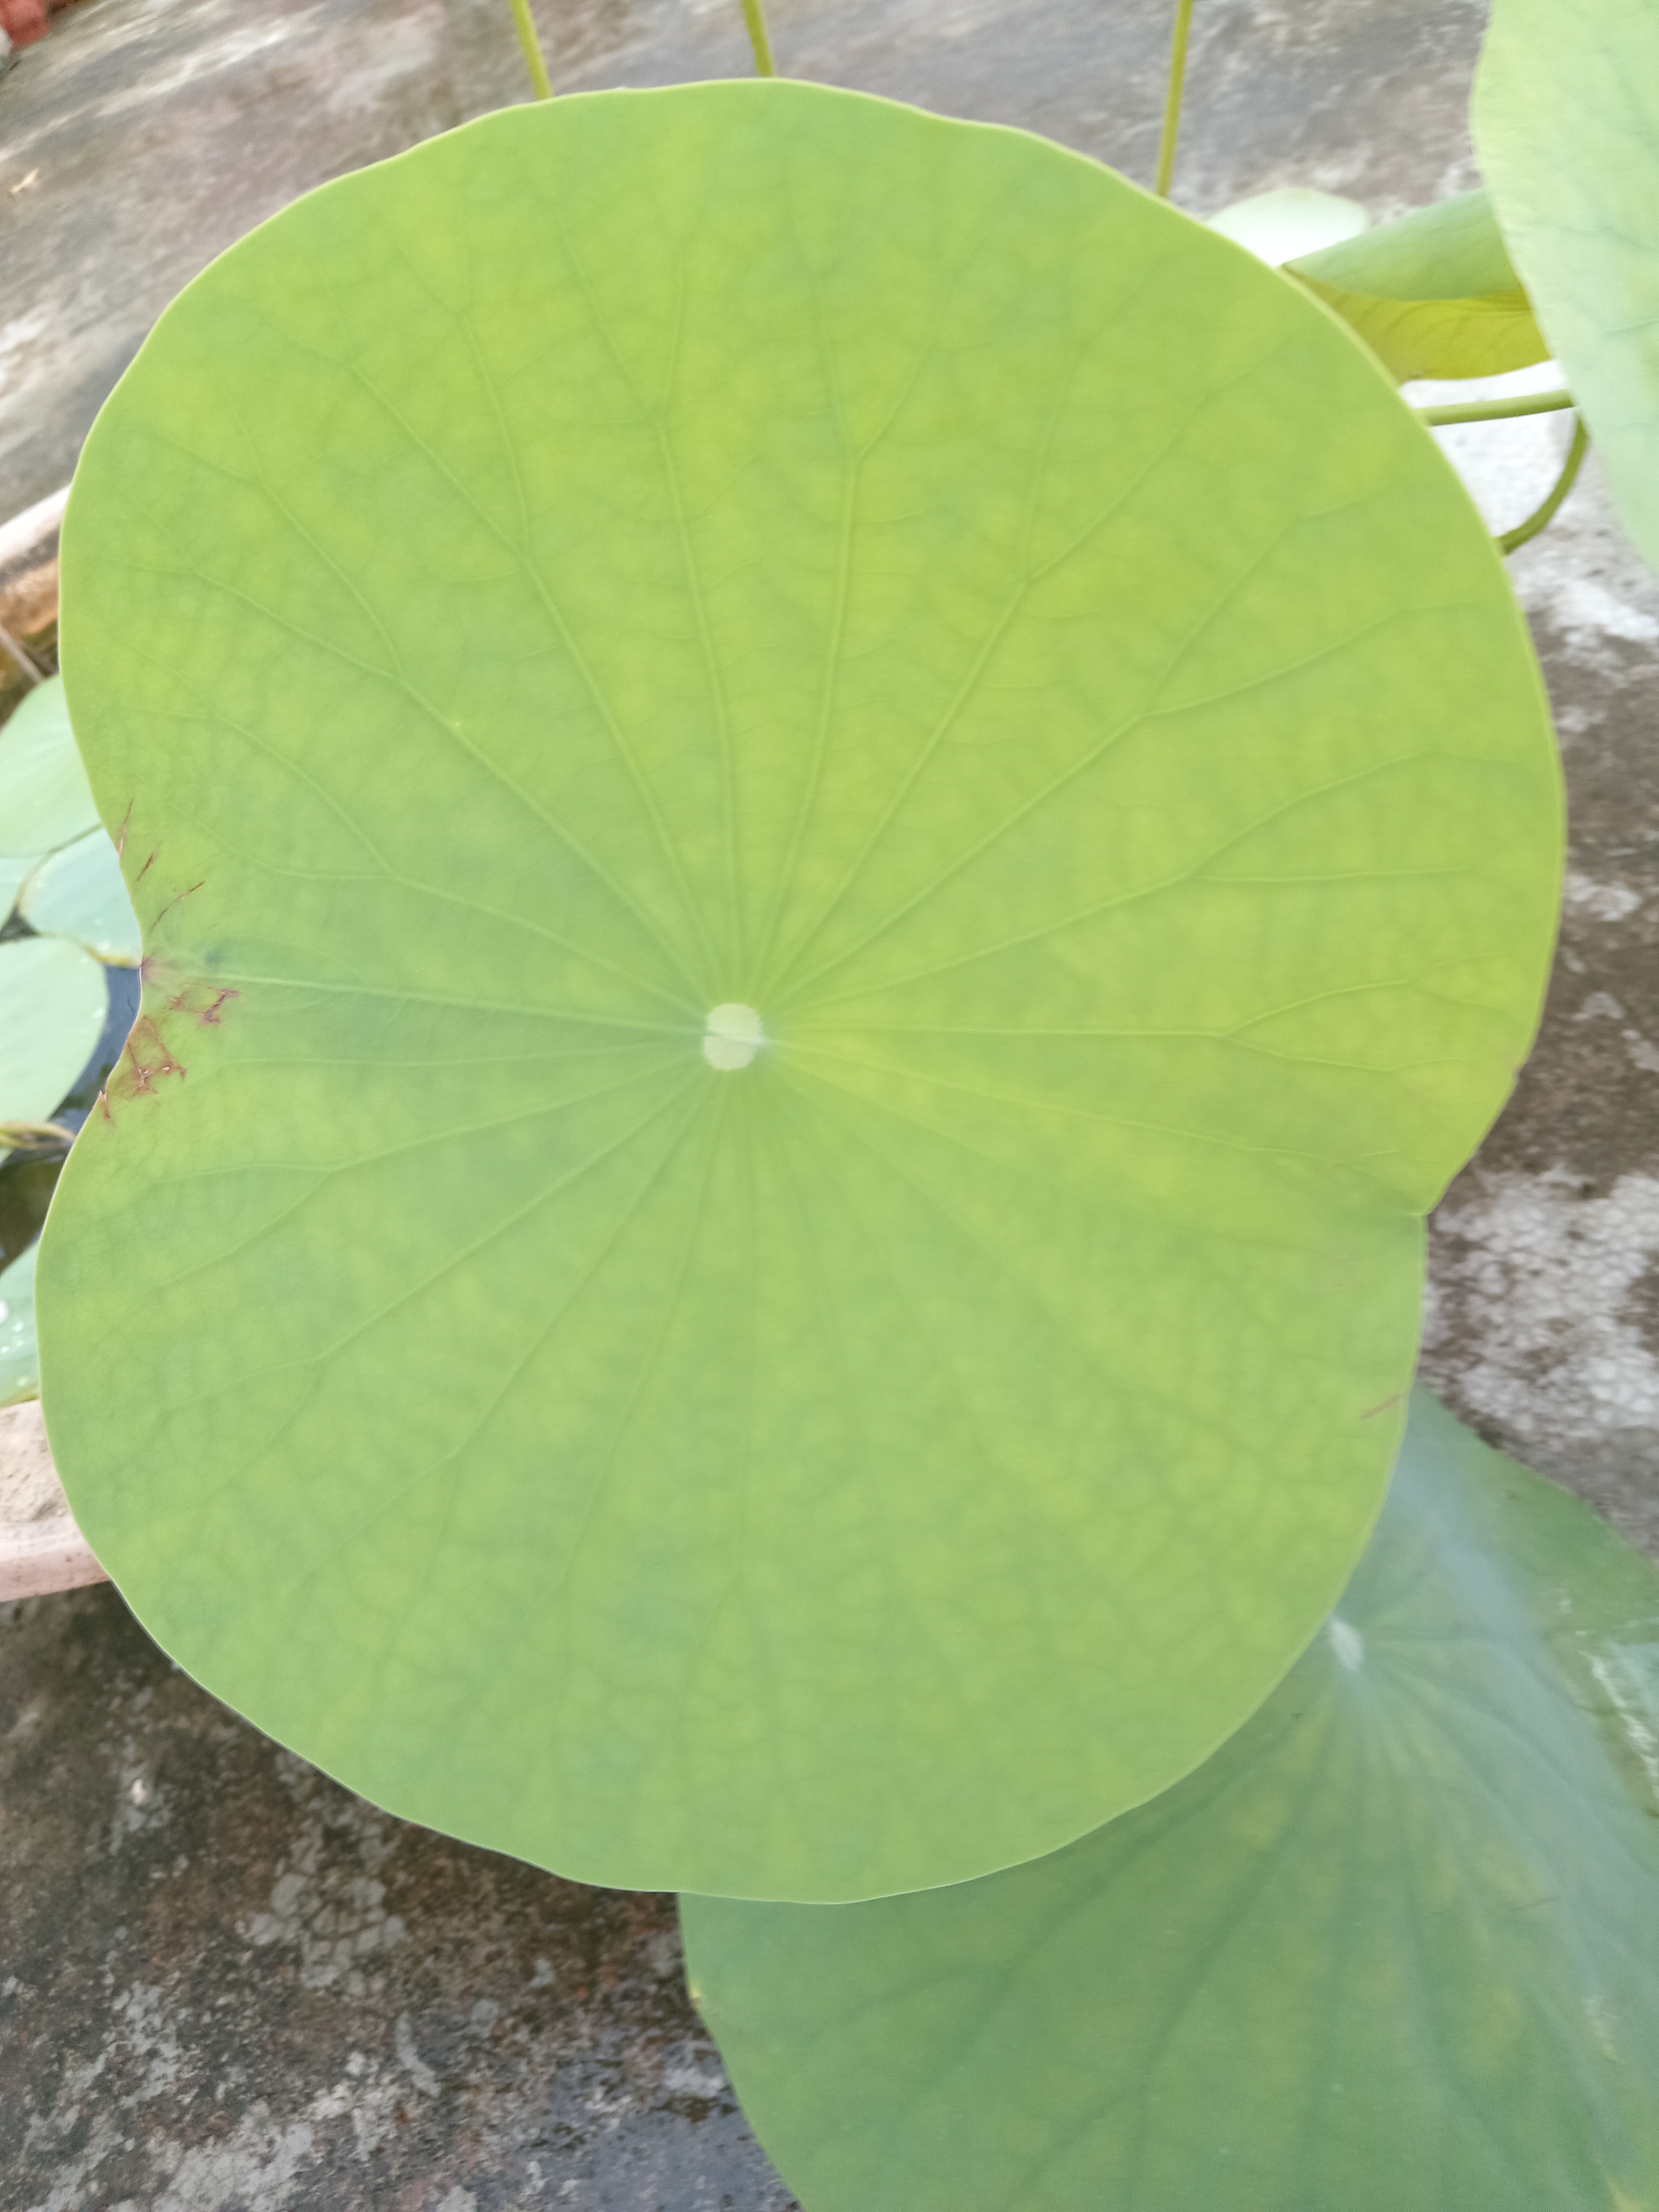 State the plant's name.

lotus
